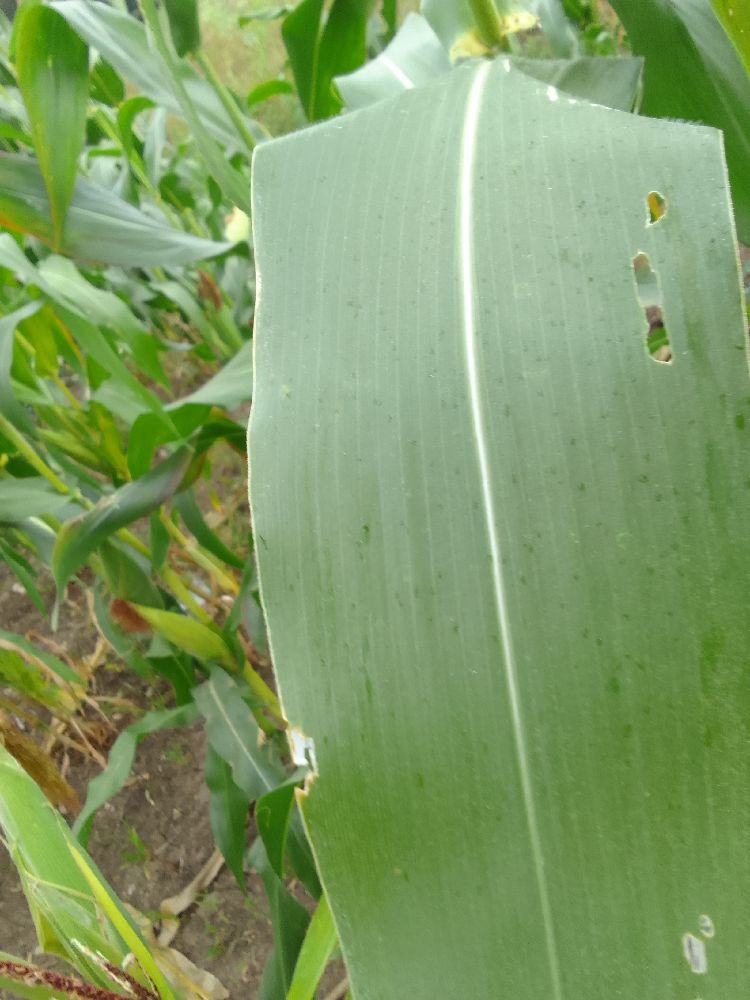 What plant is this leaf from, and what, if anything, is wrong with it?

maize, healthy
